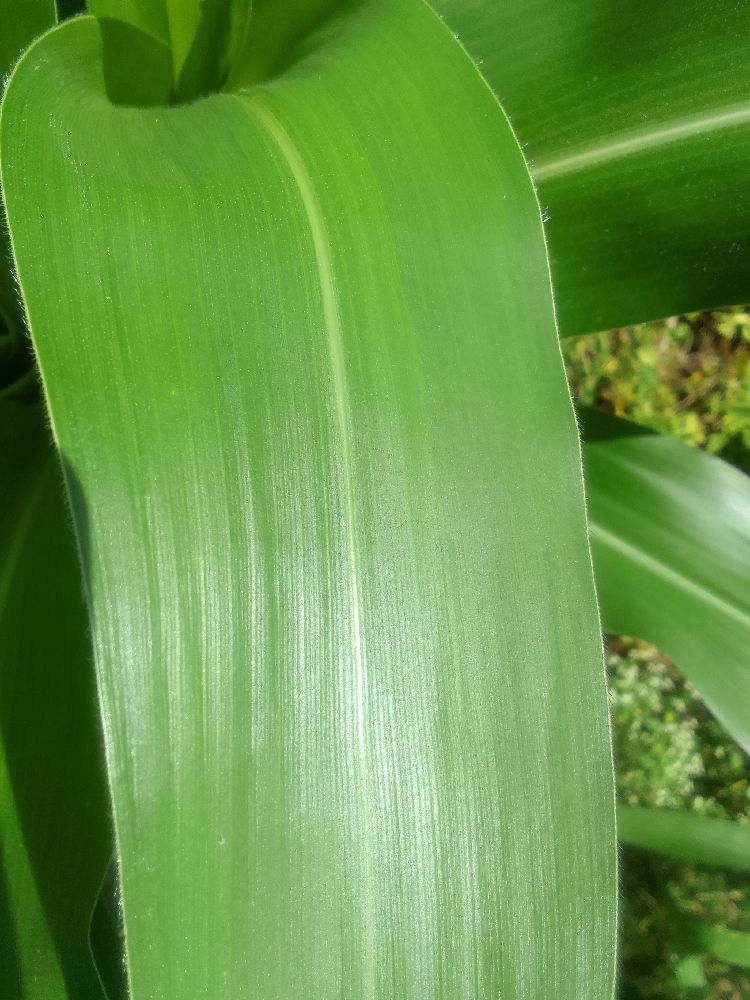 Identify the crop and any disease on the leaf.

maize, healthy
